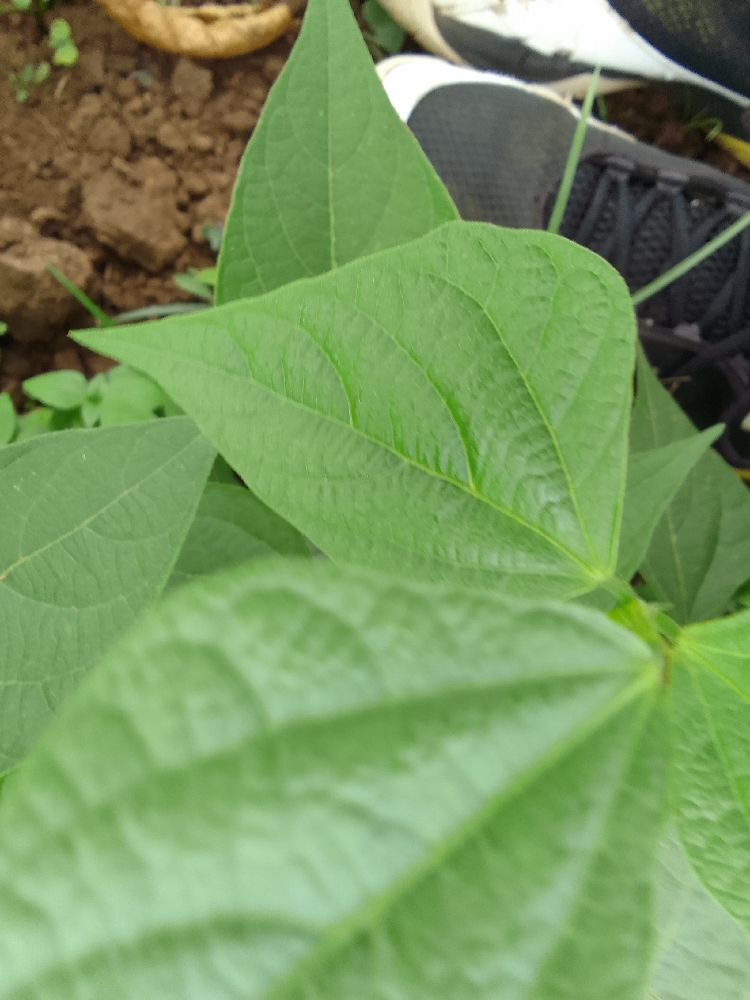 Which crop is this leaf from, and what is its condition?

common bean, healthy
